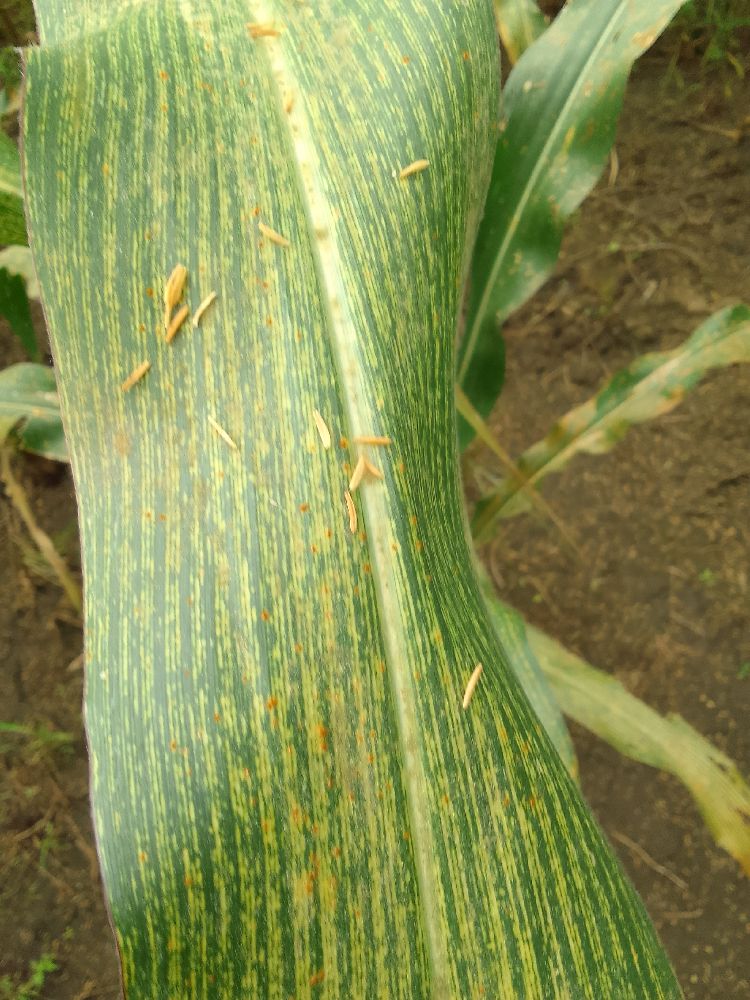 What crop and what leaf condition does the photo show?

maize, maize streak virus
